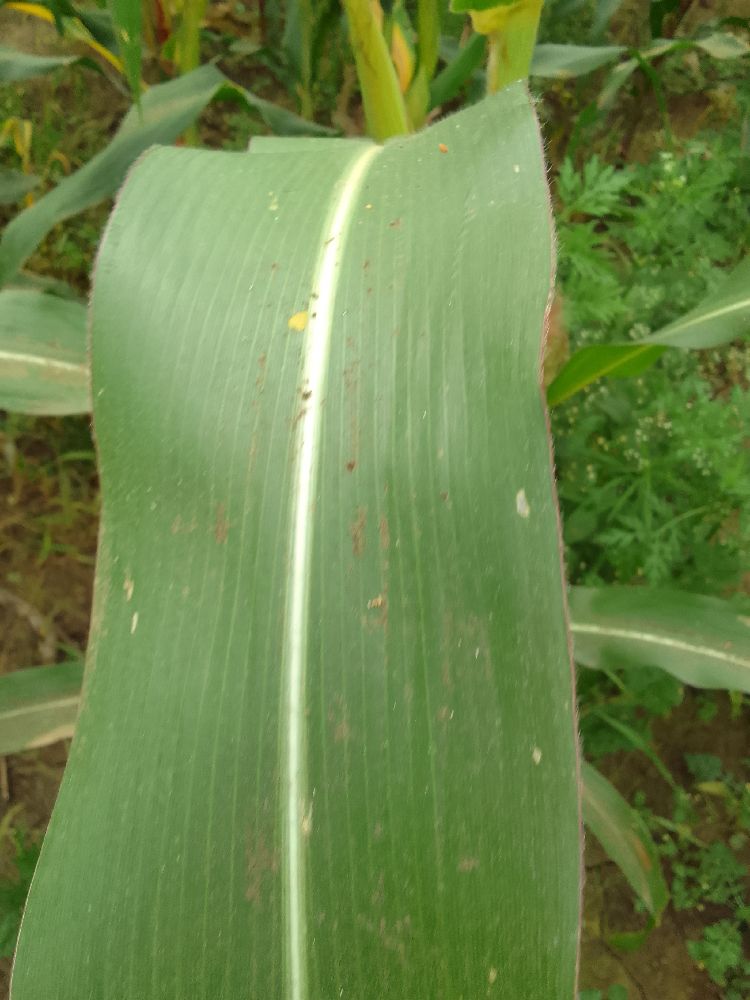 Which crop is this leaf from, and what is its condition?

maize, healthy
